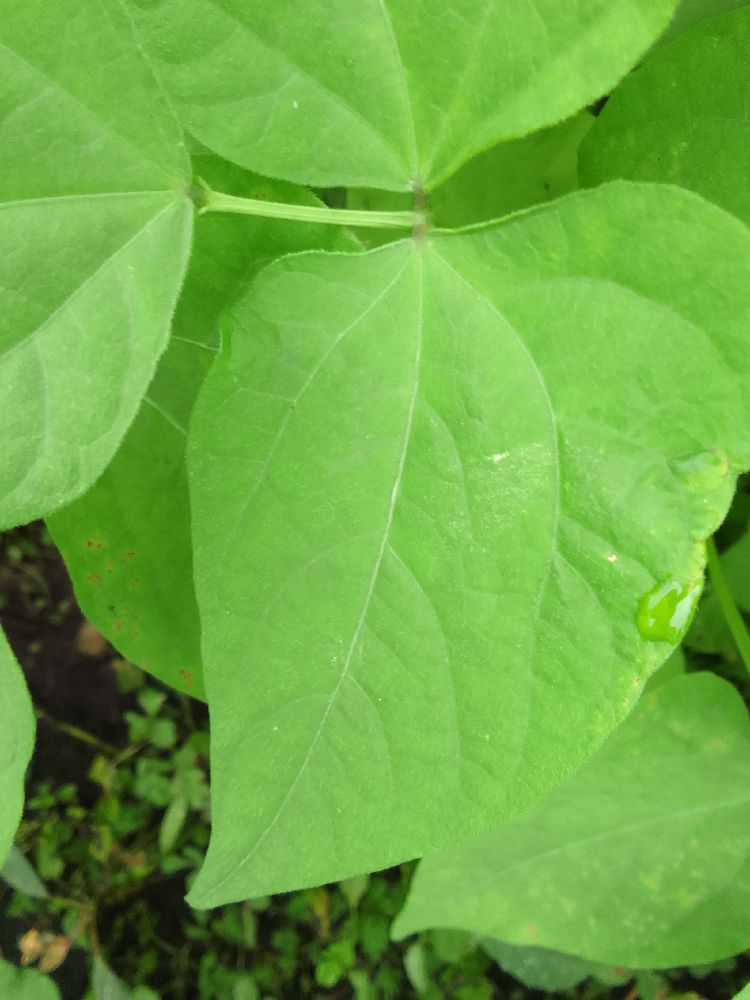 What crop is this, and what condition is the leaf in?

common bean, healthy
